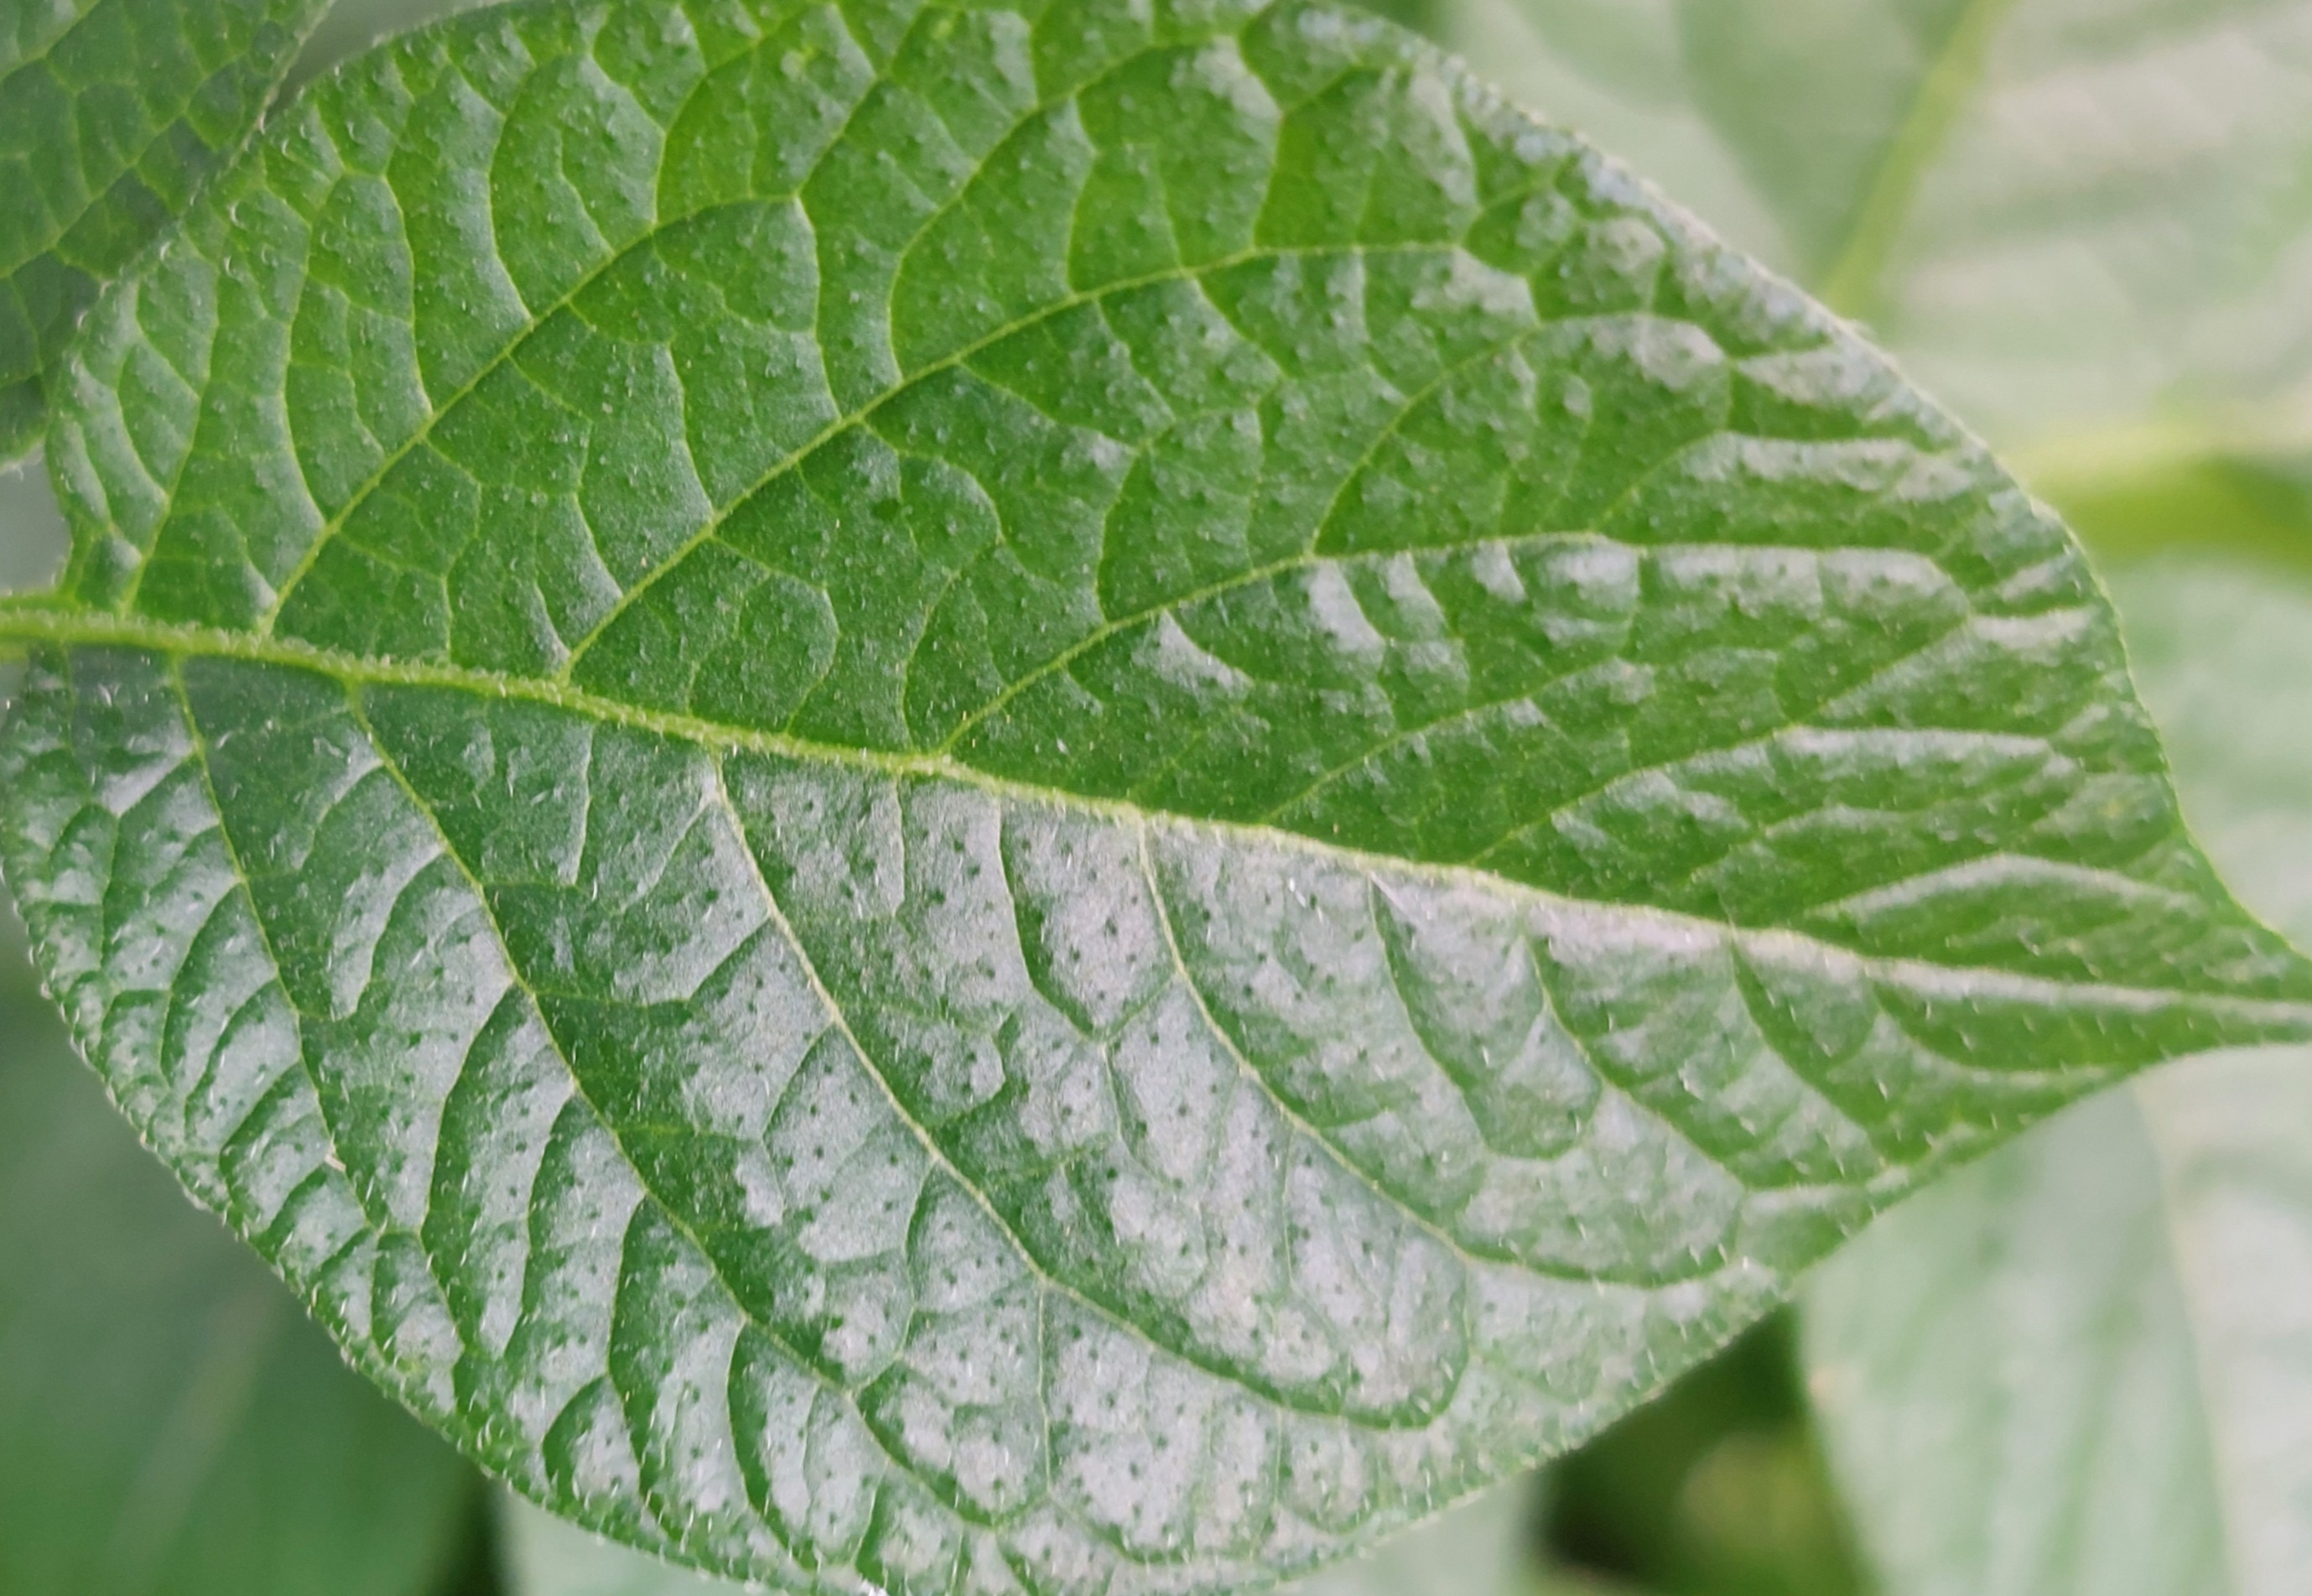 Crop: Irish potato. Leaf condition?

healthy
